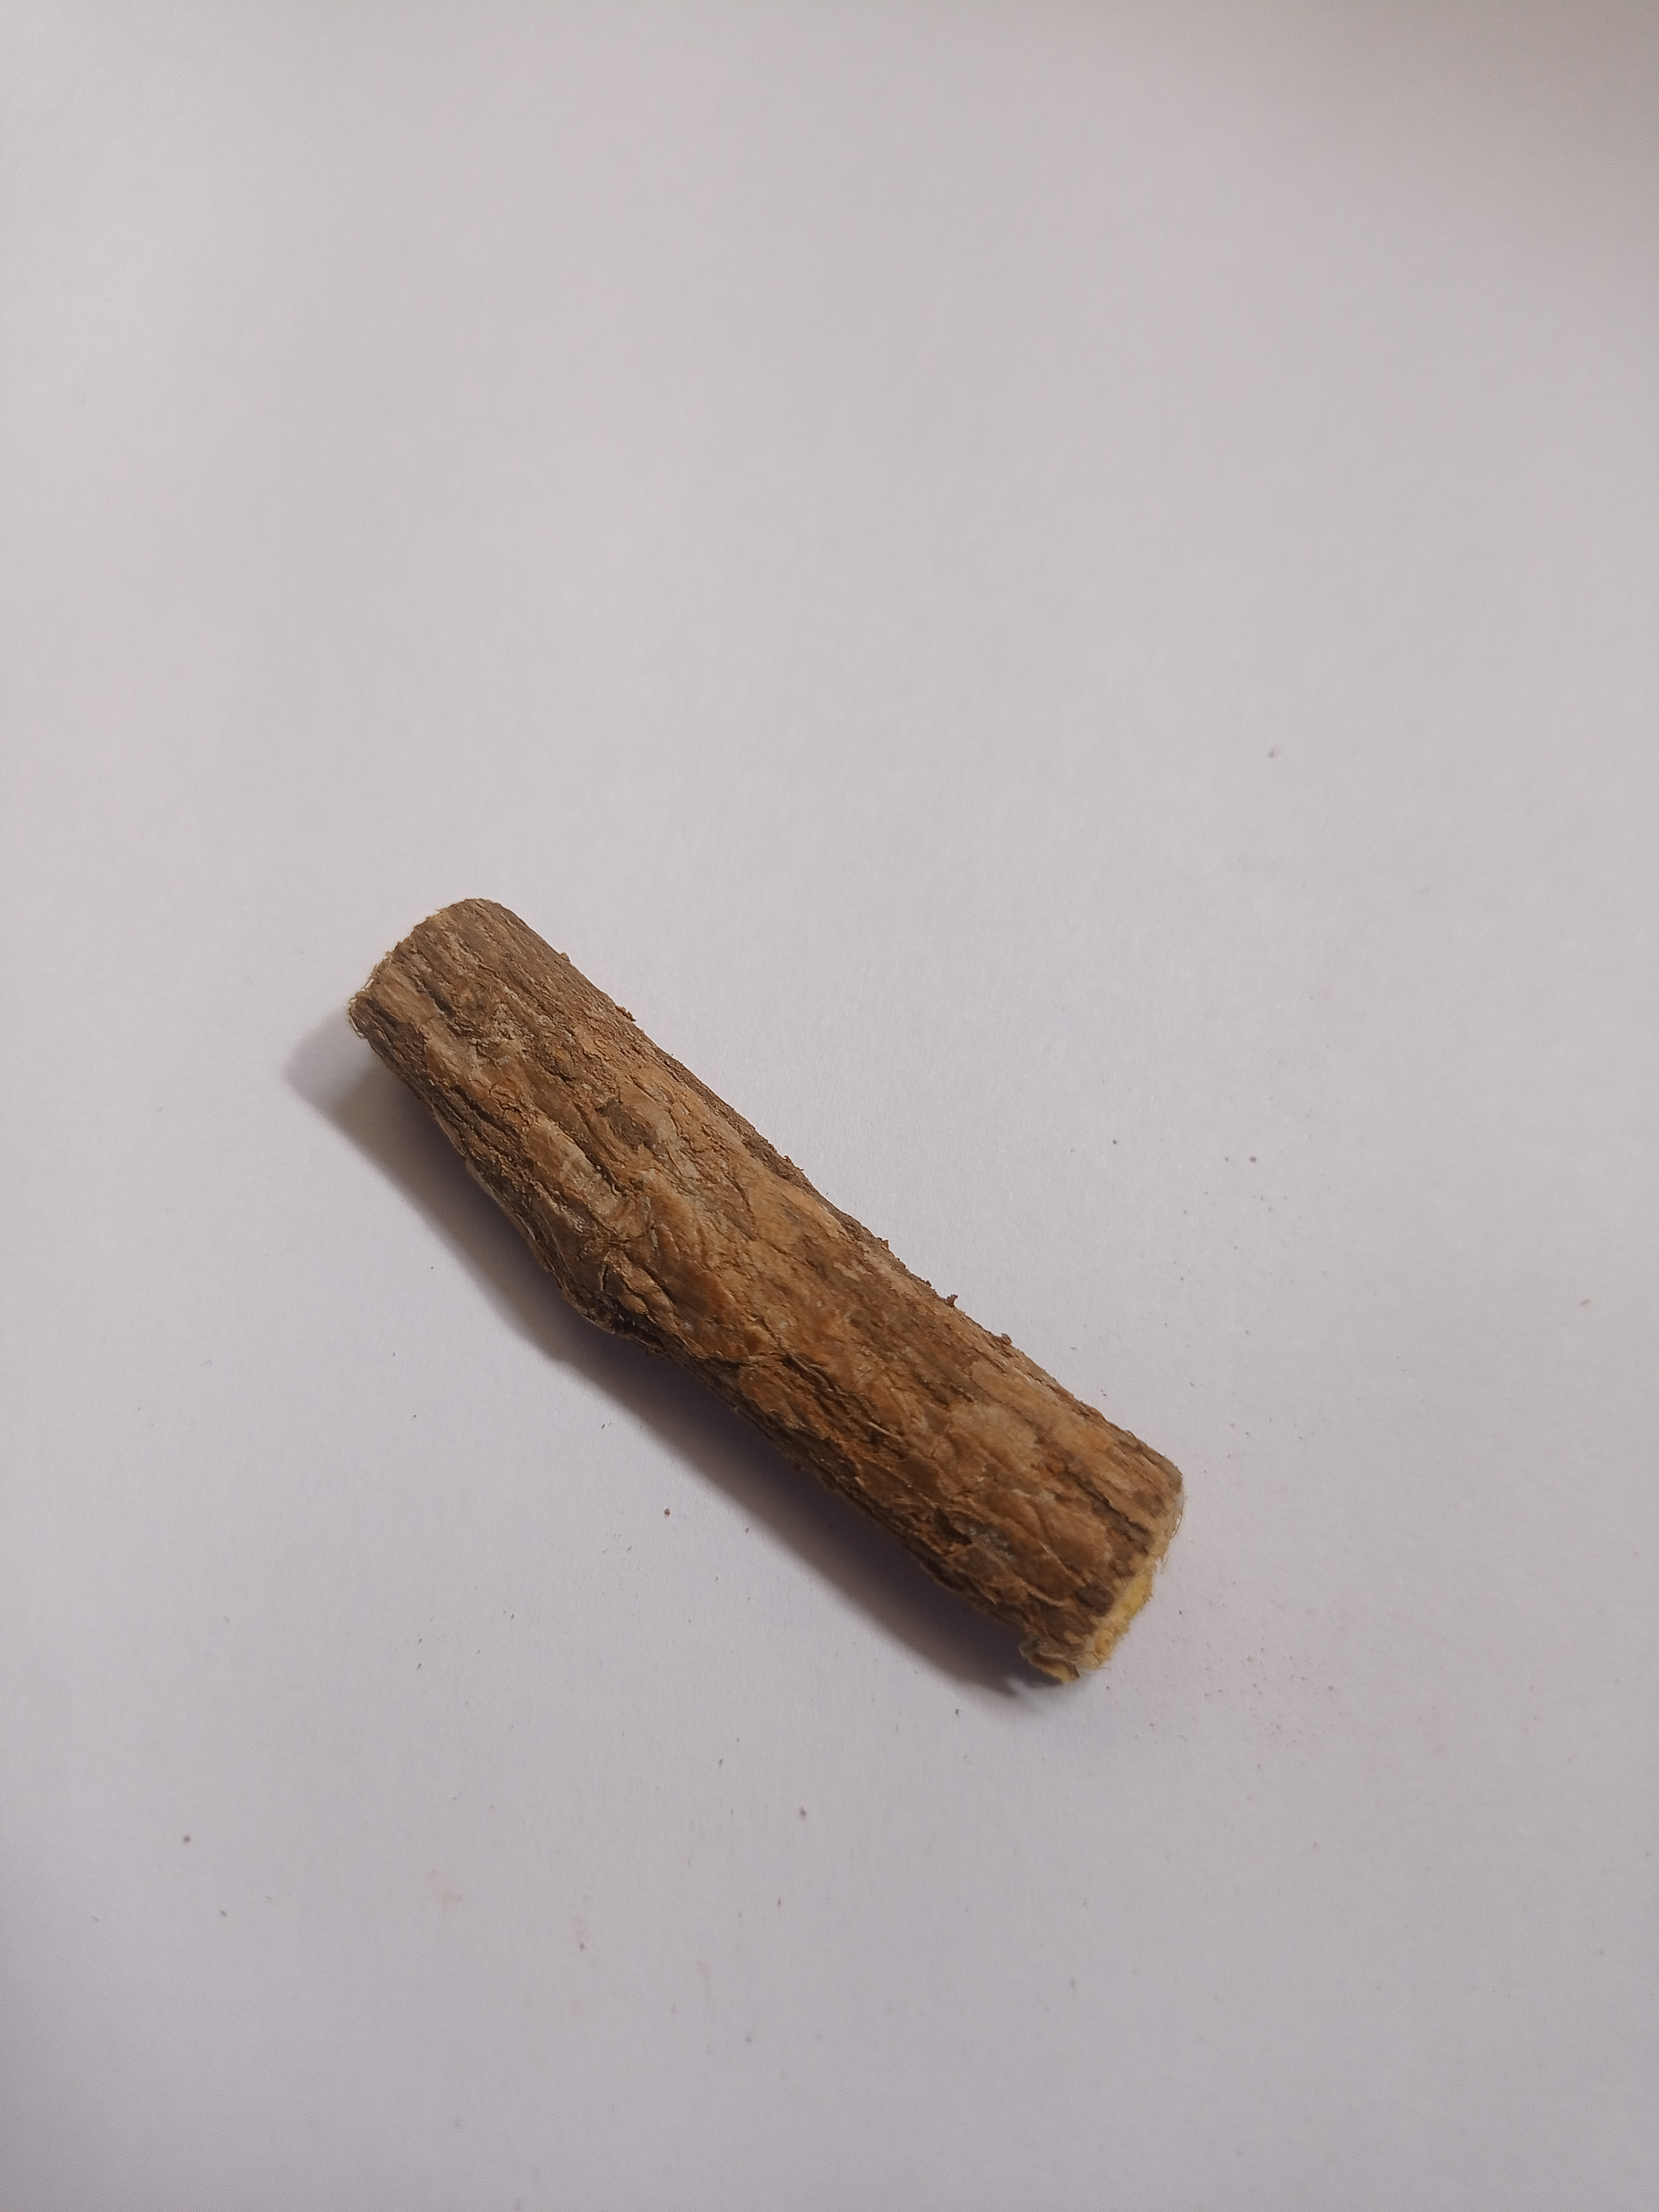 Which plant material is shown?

jesthamadh
